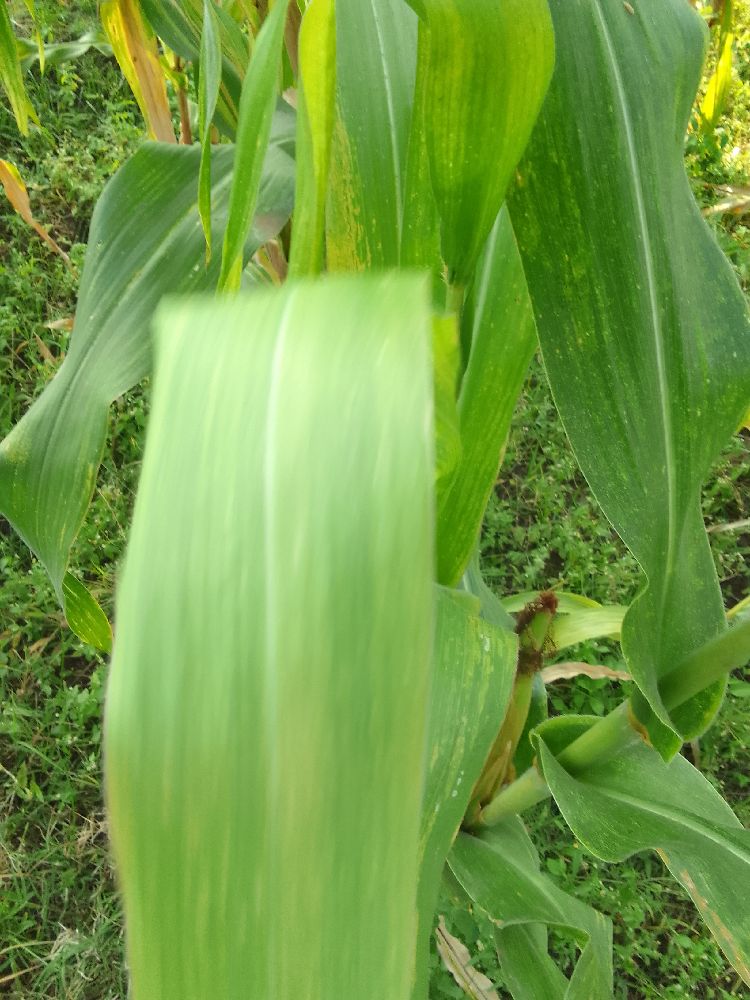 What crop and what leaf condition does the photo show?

maize, maize lethal necrosis
